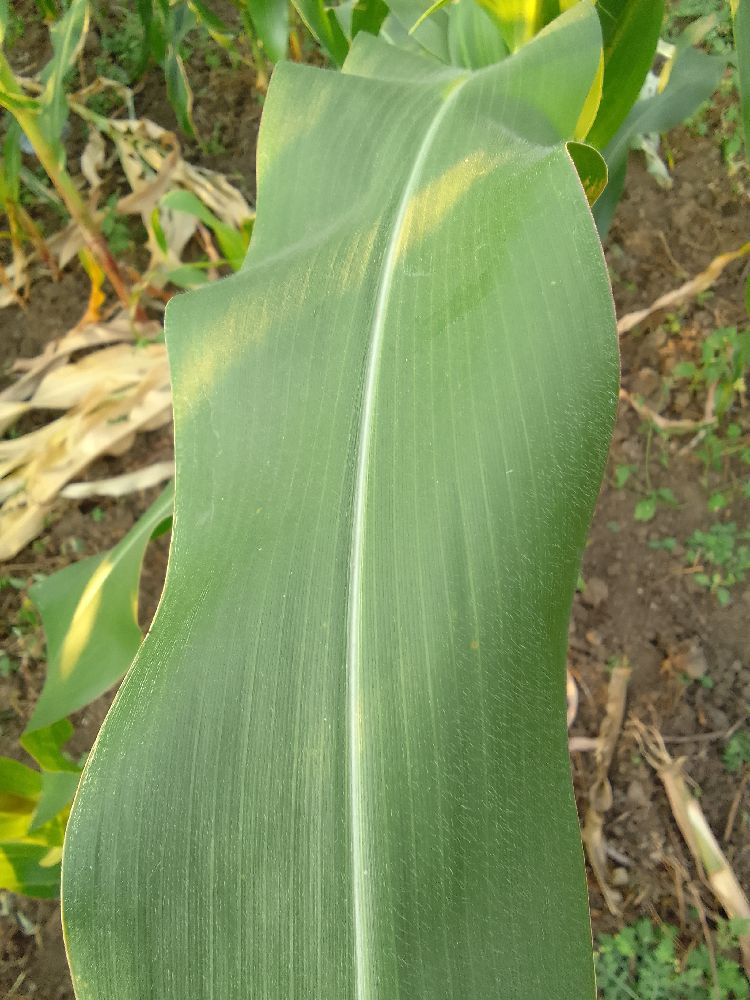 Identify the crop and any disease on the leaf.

maize, healthy
